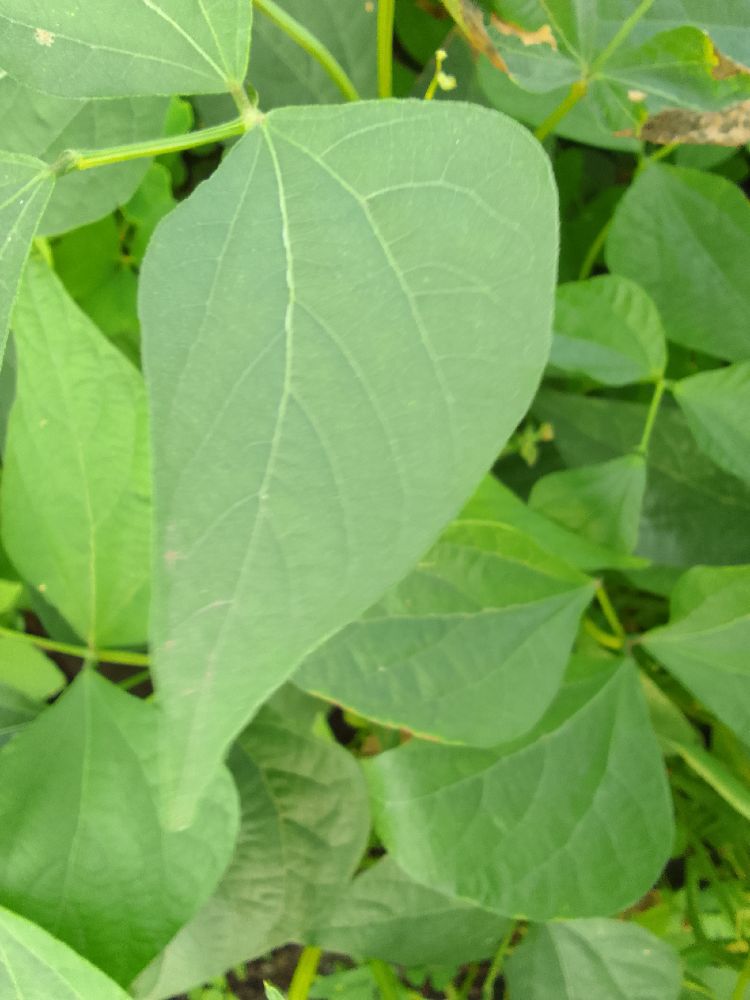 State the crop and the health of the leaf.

common bean, healthy
